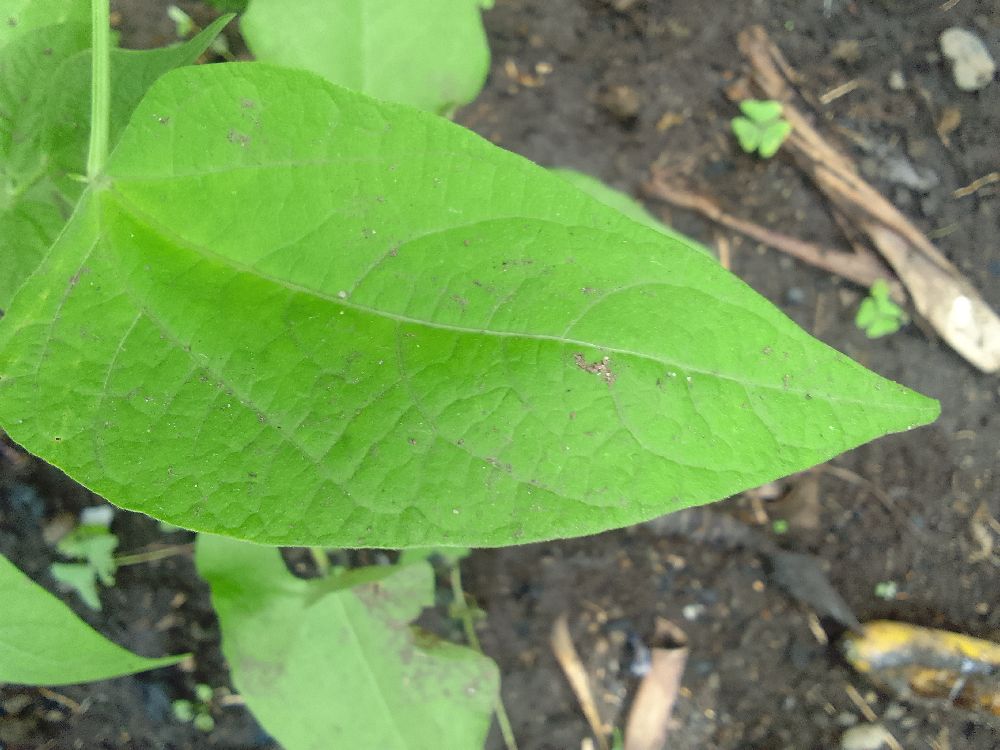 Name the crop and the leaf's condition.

common bean, healthy
